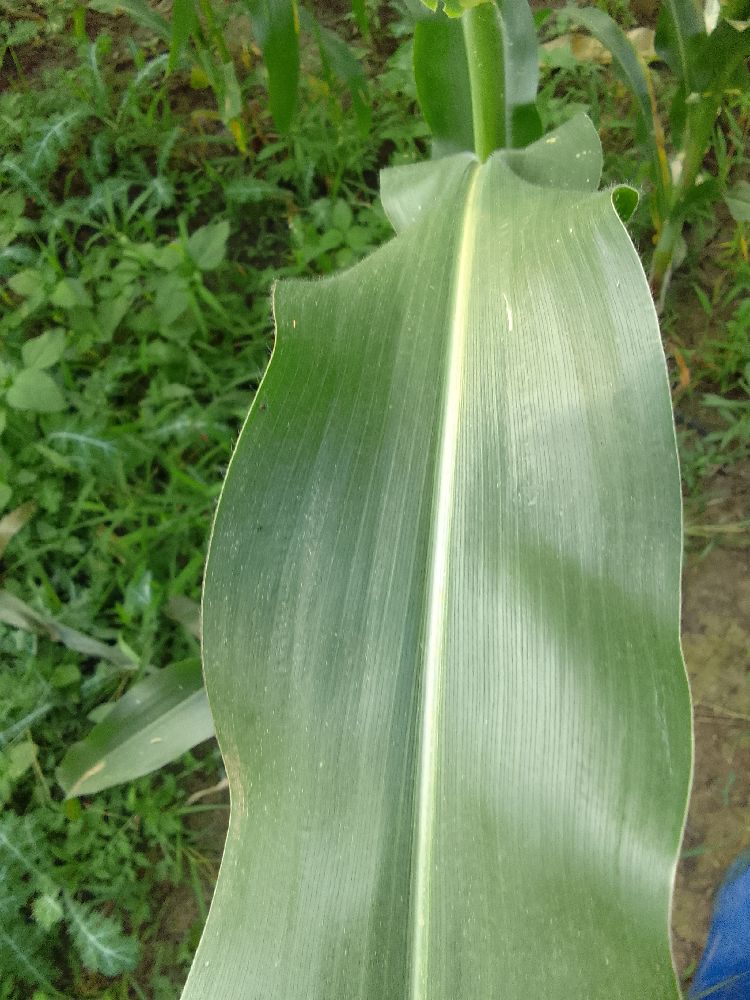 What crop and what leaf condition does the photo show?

maize, healthy
